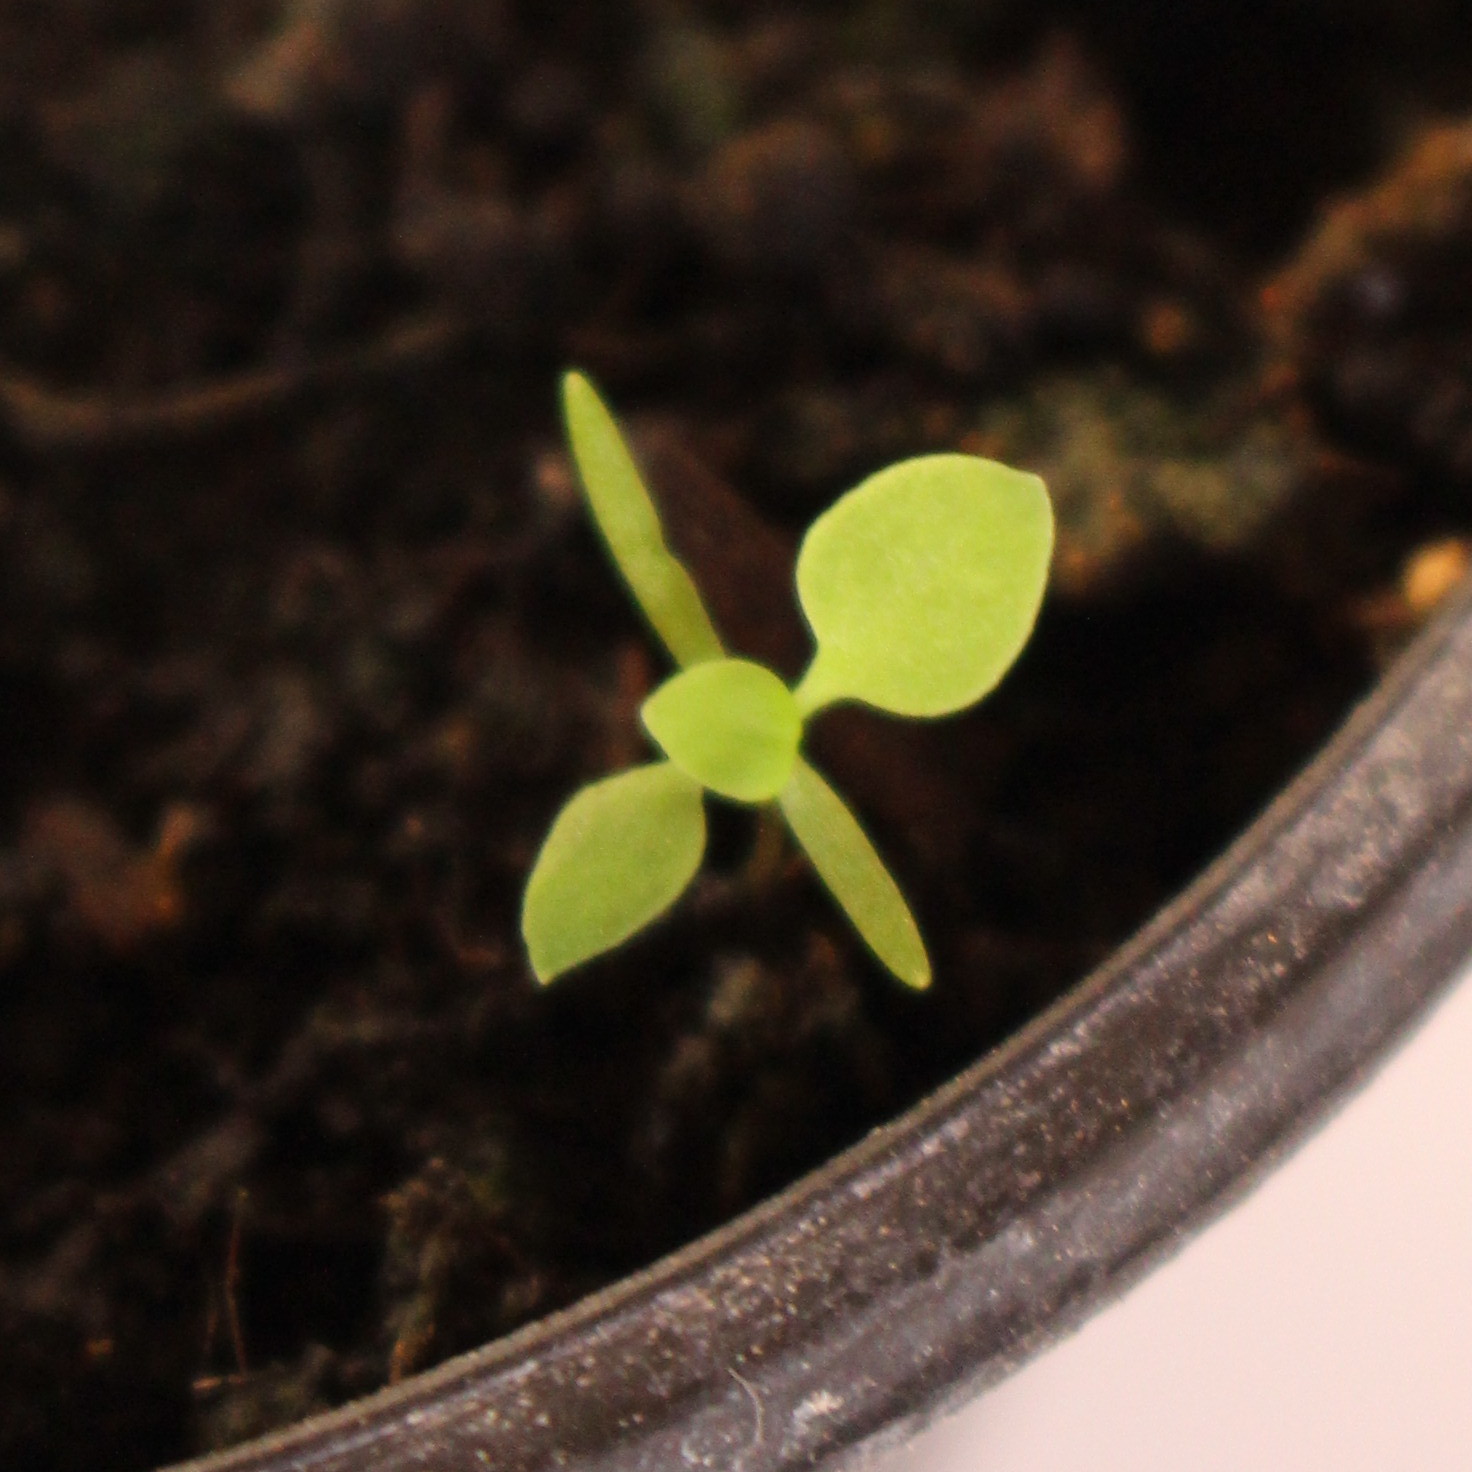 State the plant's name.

Papaver rhoeas
